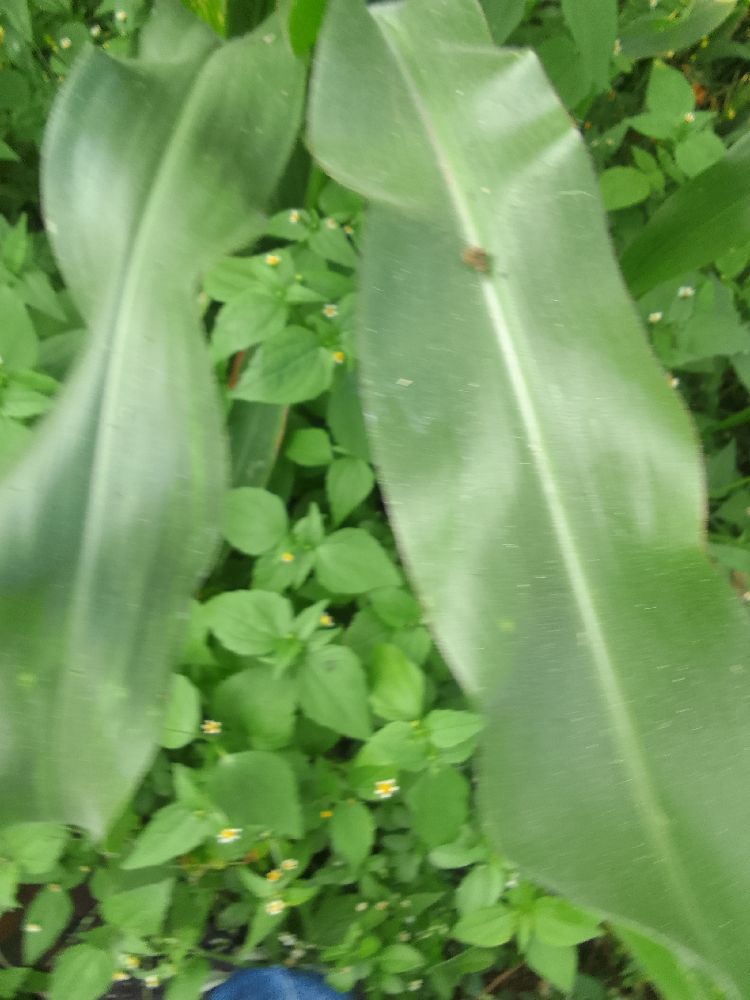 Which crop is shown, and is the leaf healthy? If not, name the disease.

maize, healthy
